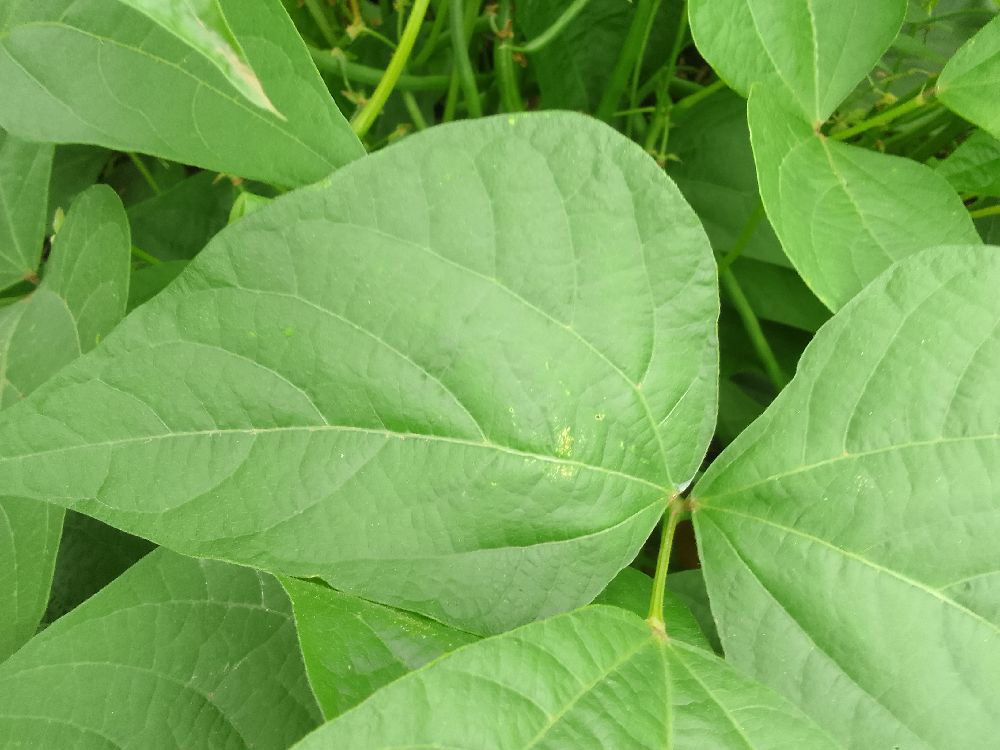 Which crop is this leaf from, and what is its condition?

common bean, healthy
